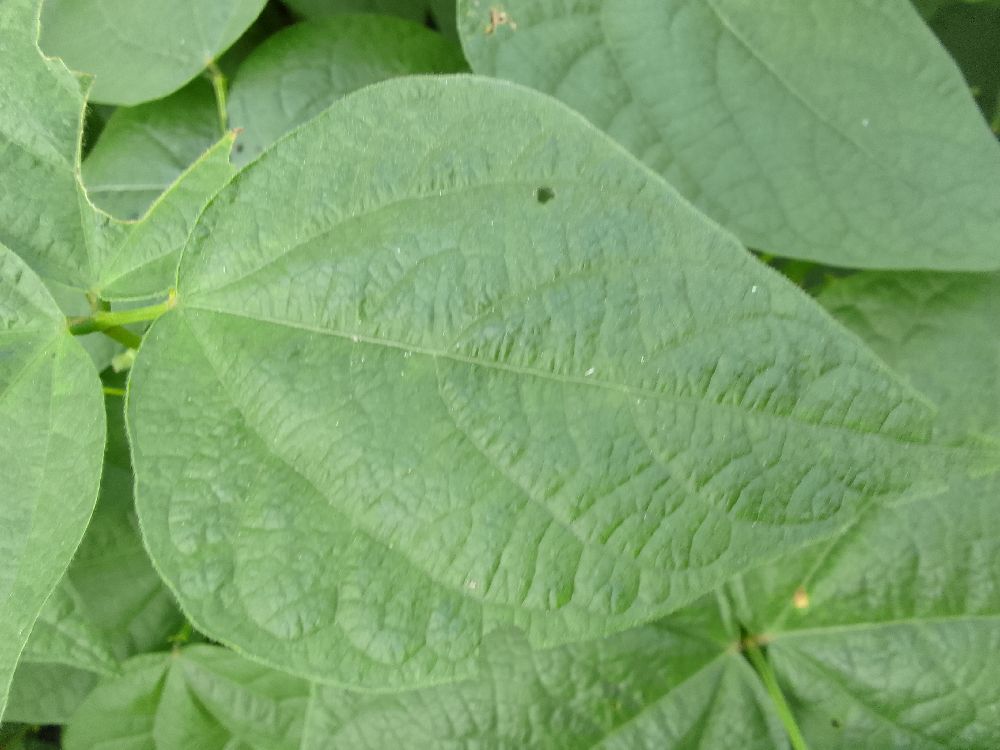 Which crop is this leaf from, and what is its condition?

common bean, healthy
